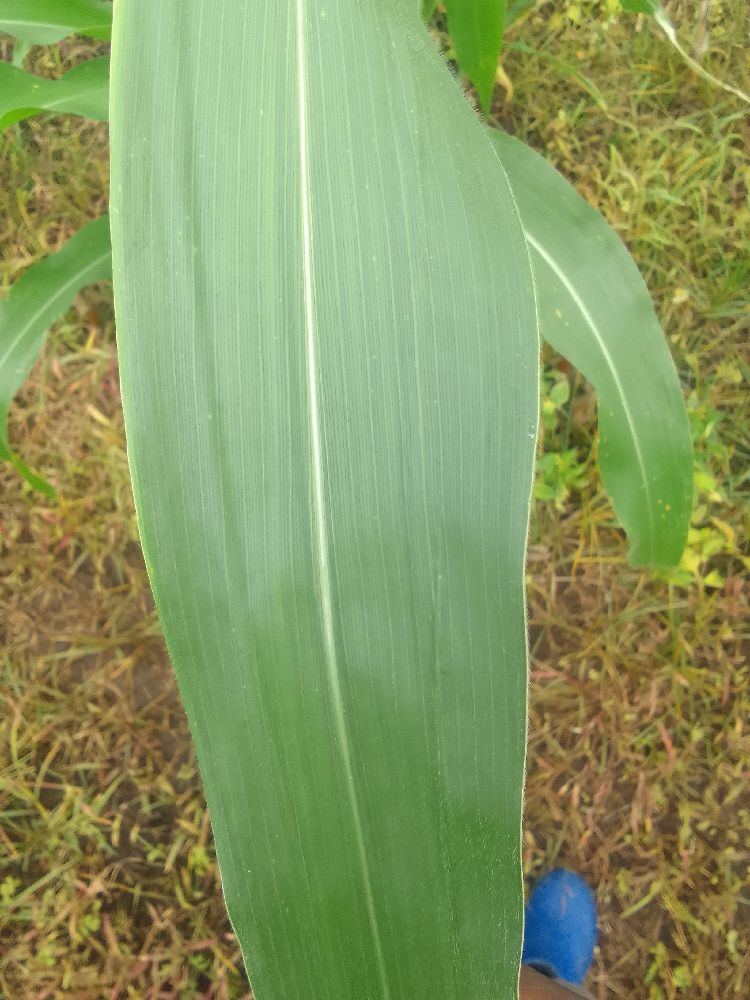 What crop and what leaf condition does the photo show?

maize, healthy
